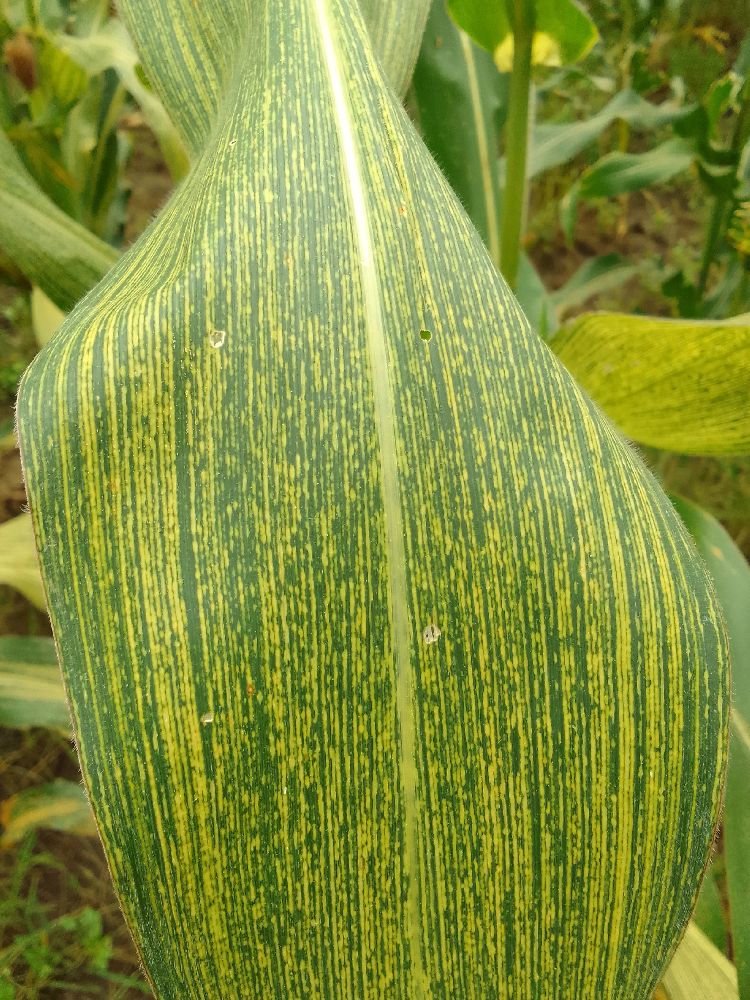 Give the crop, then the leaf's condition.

maize, maize streak virus
